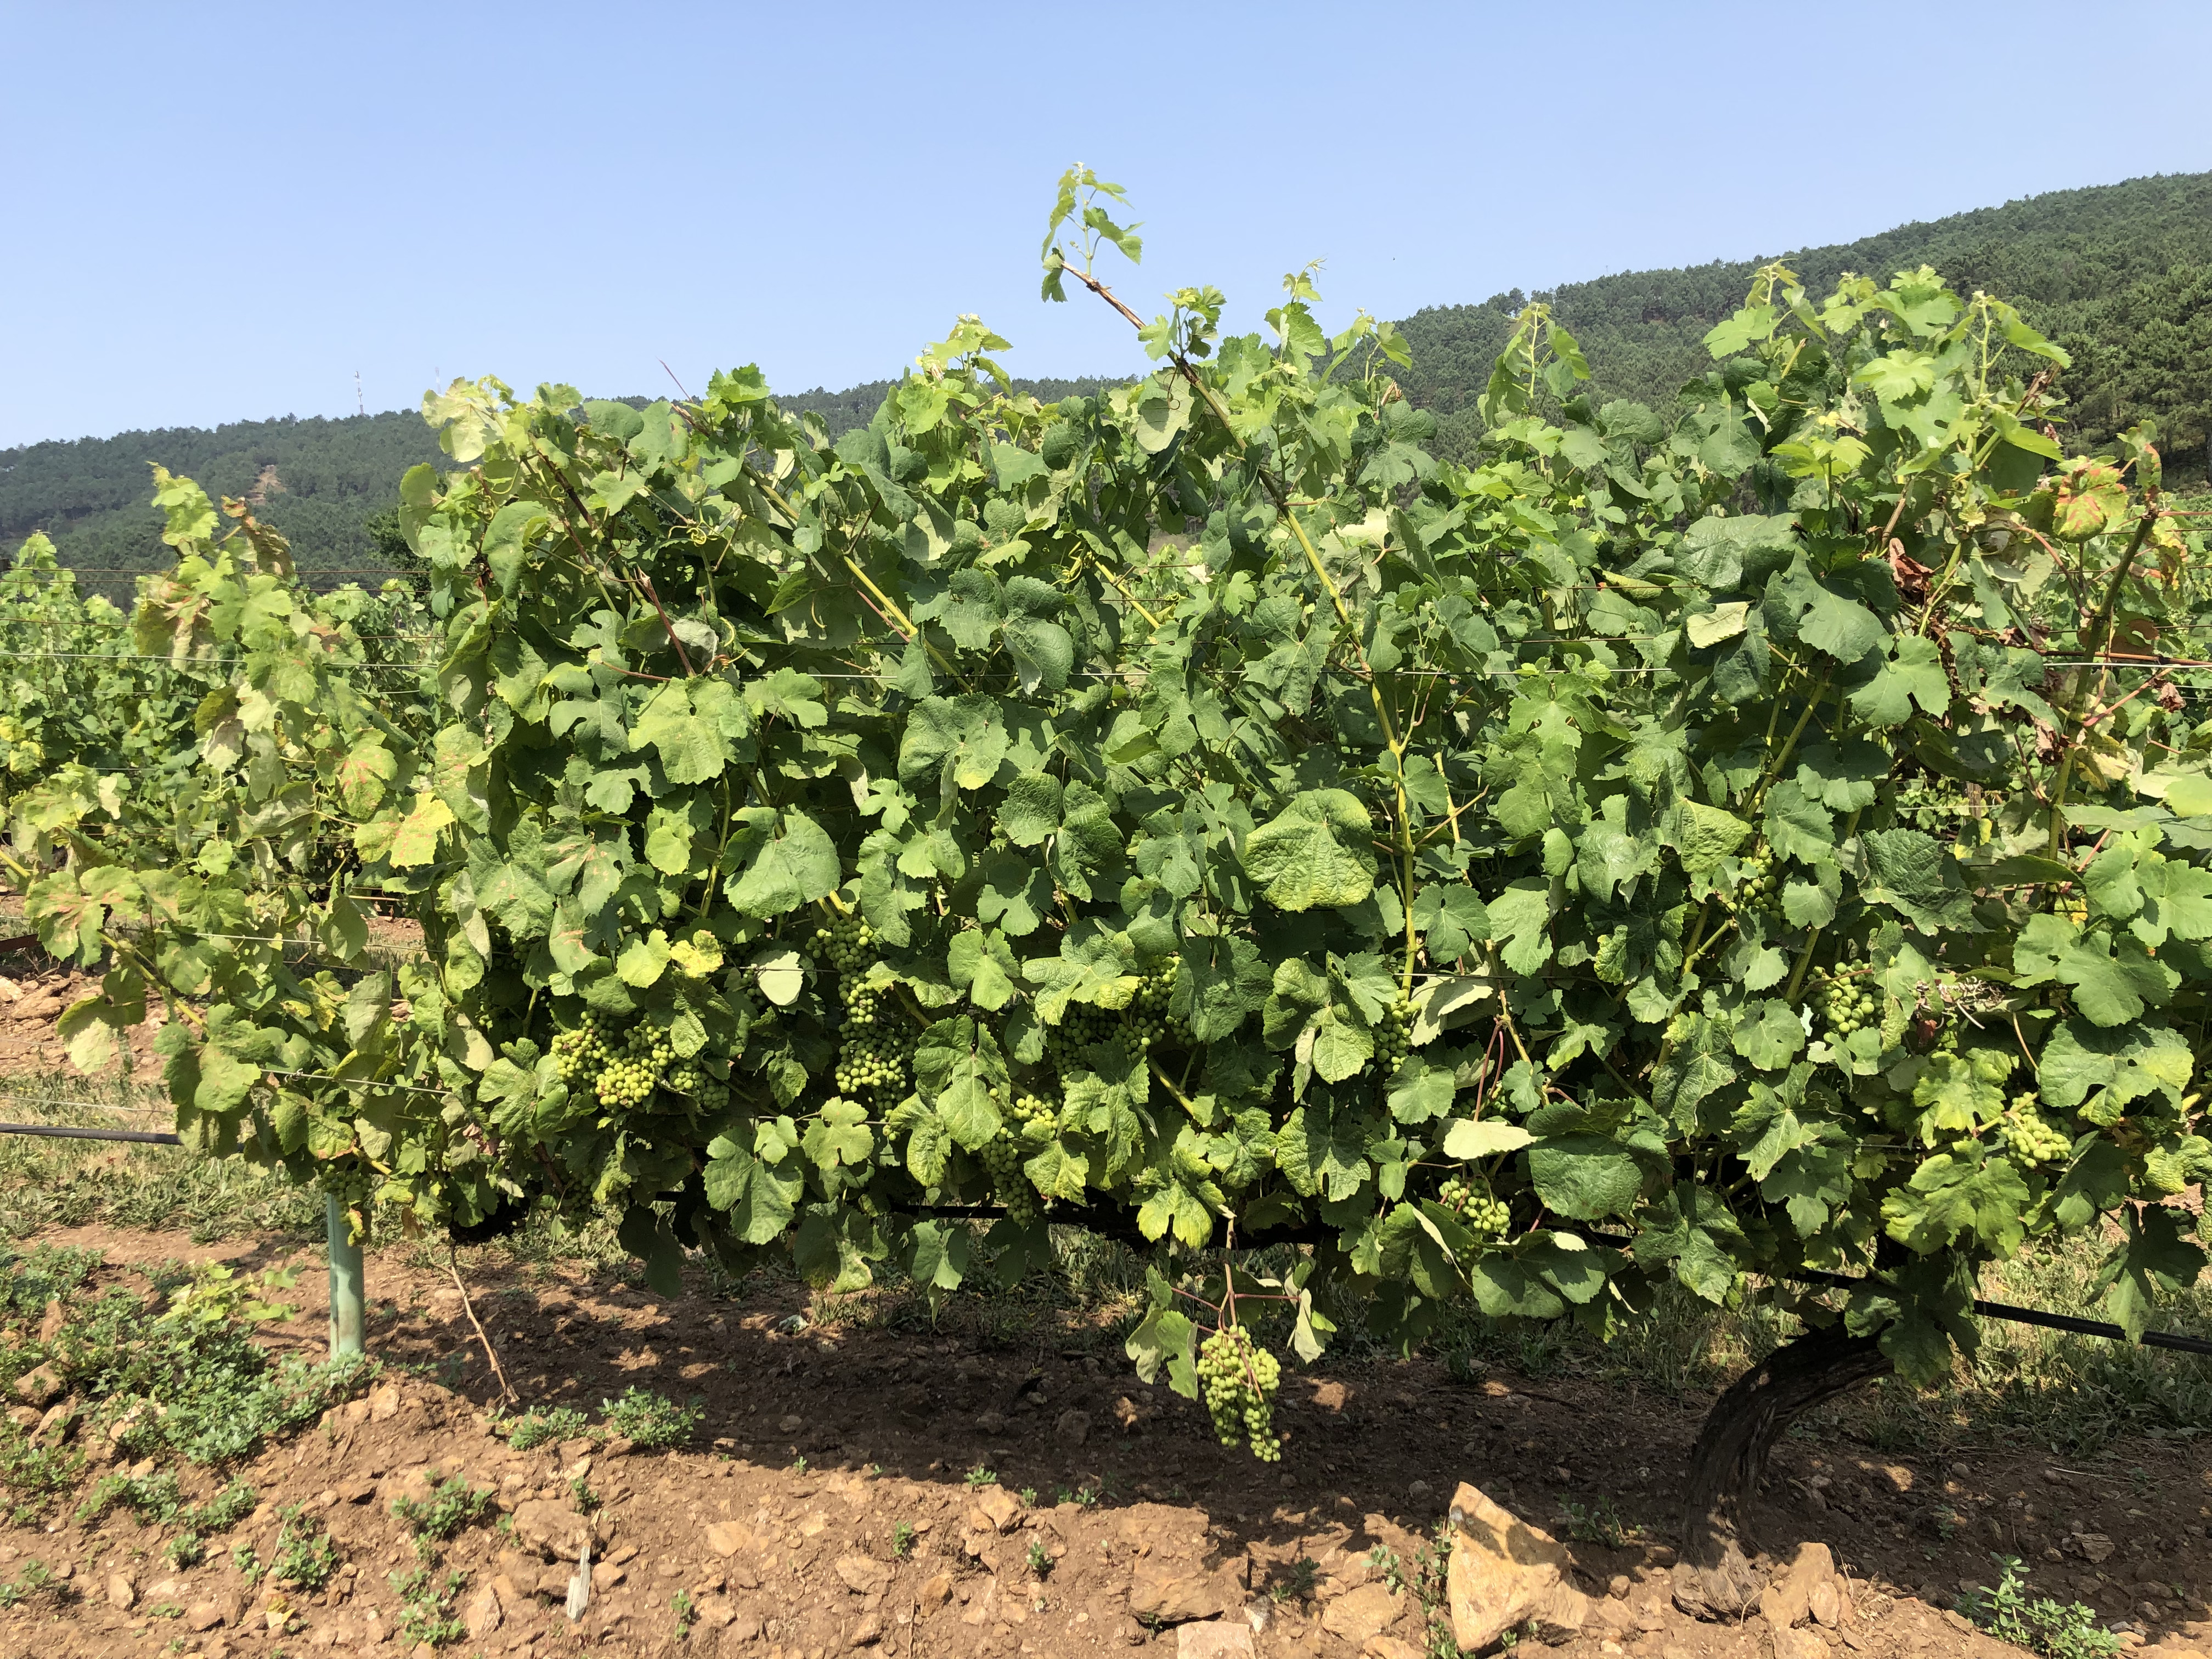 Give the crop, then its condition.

grapevine, affected by esca disease
